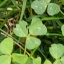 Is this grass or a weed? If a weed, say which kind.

unstructured weed
